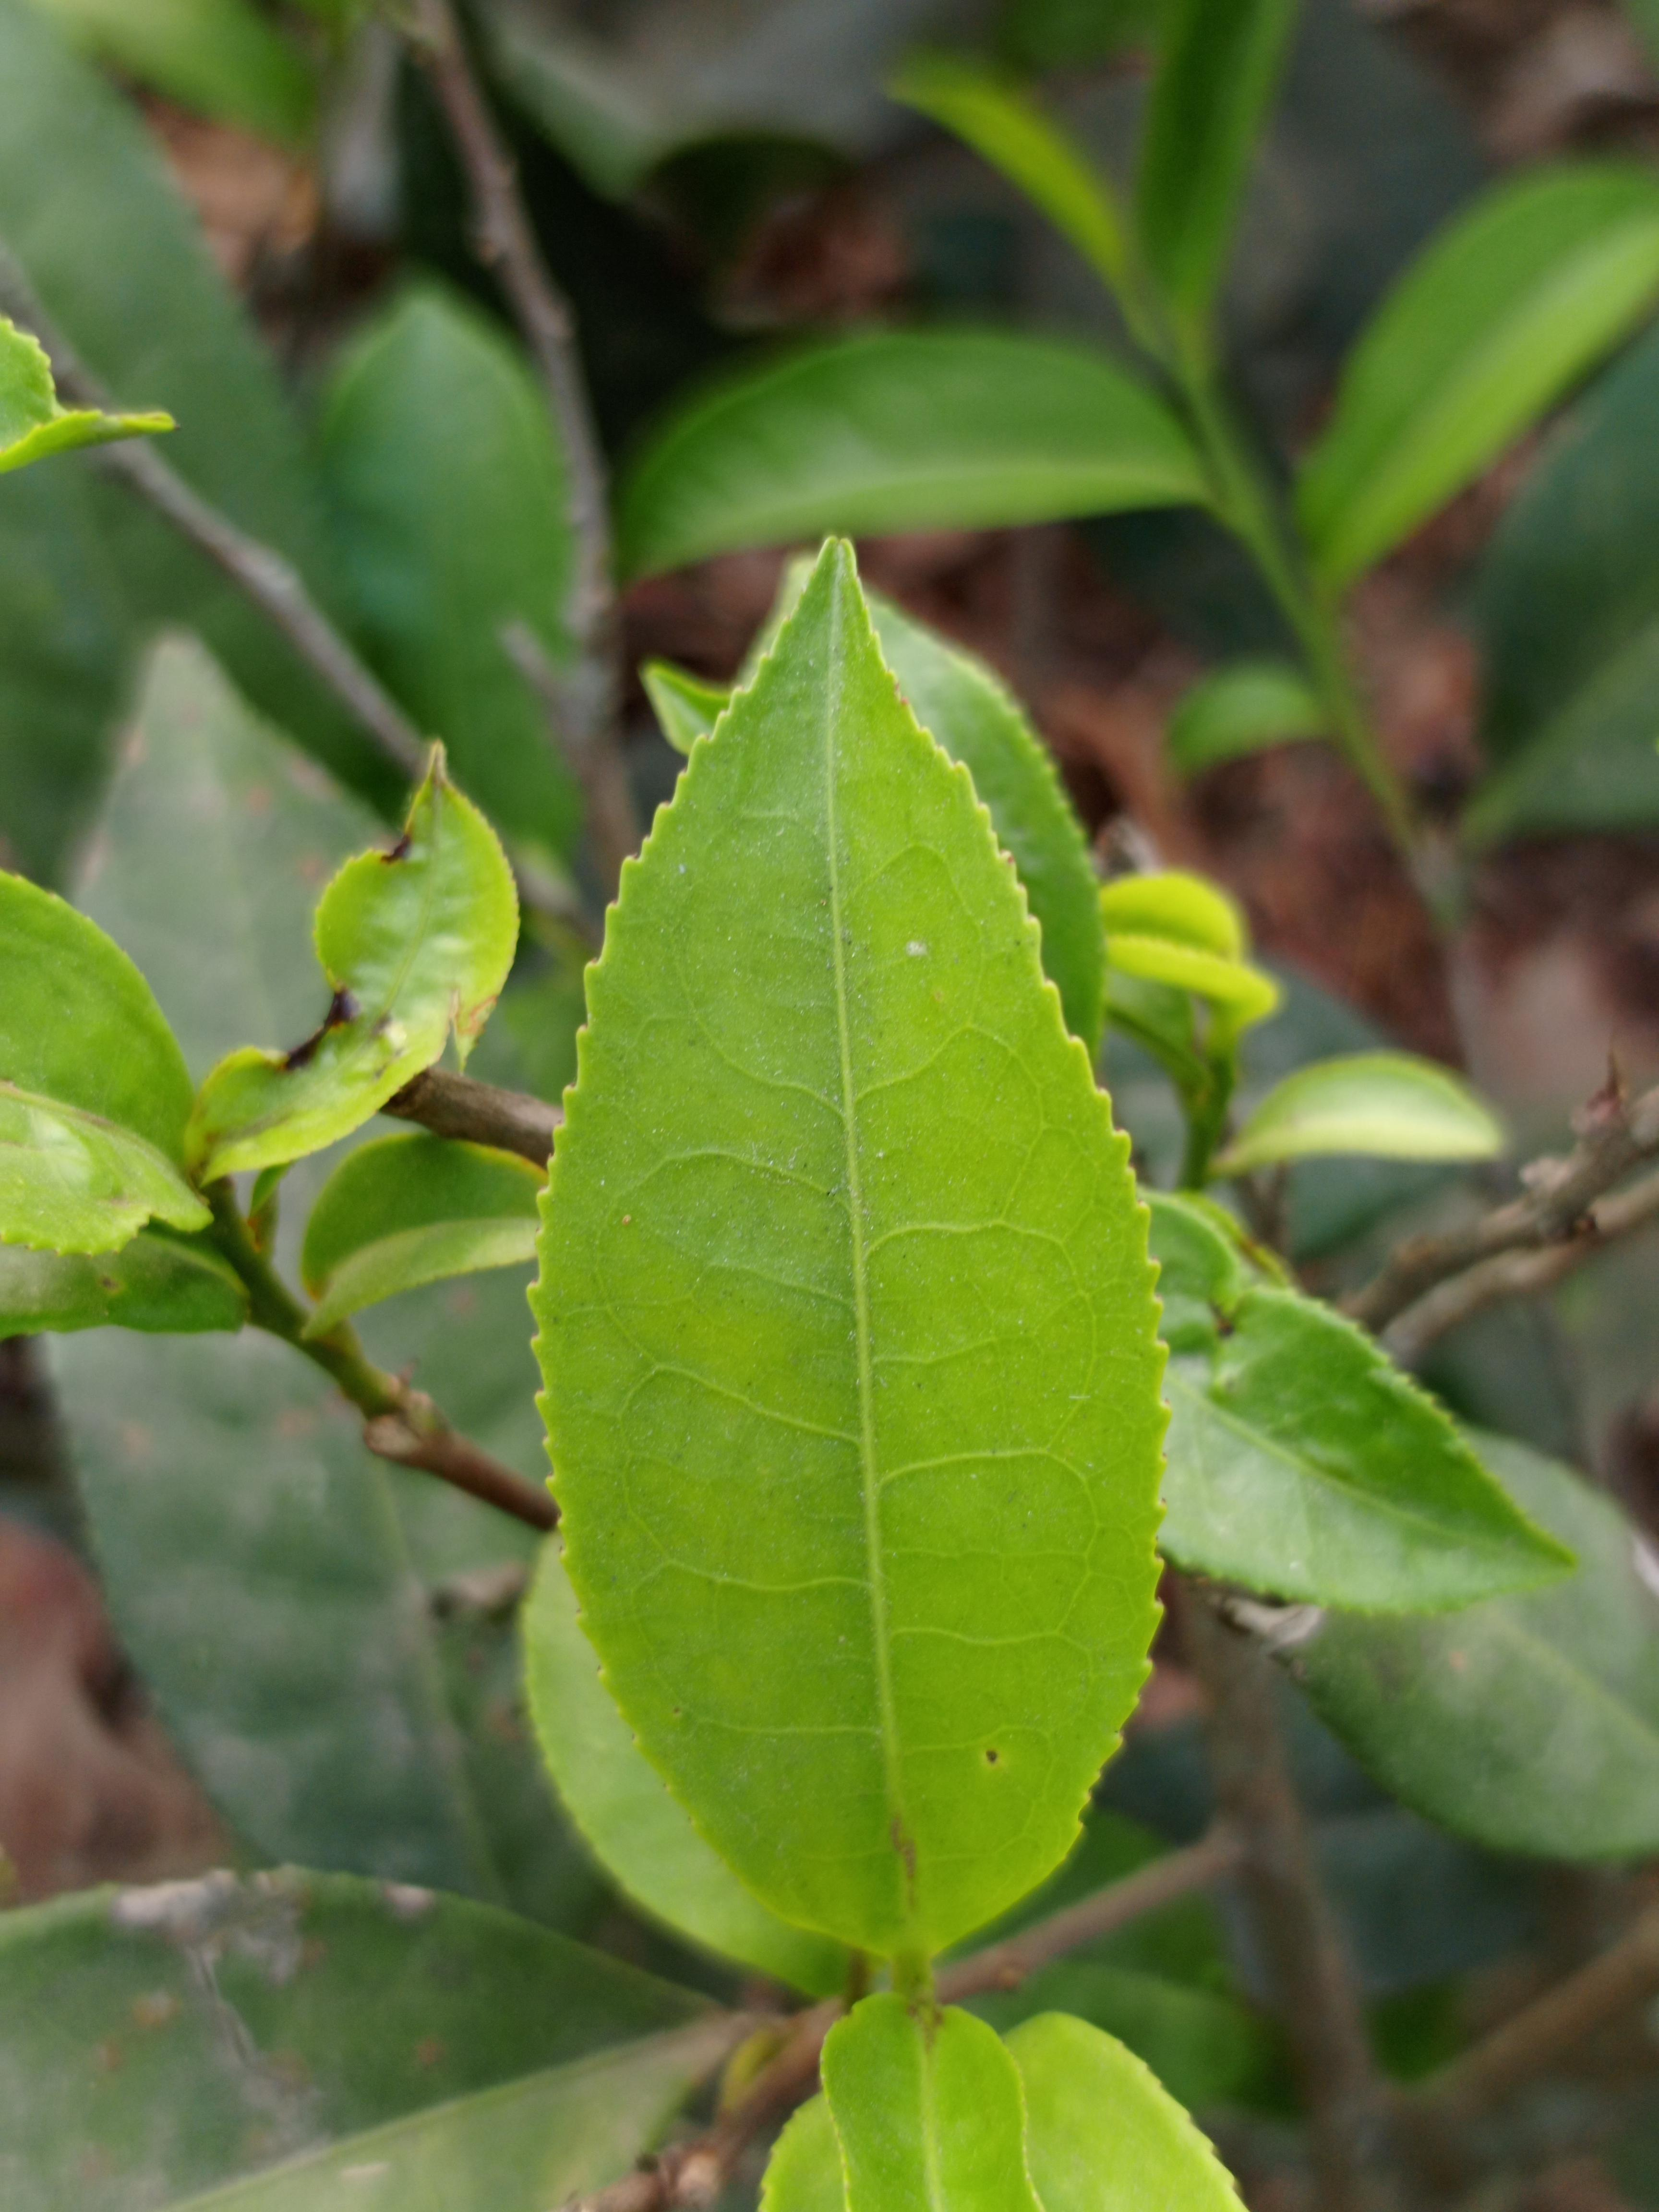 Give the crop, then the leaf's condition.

tea, healthy leaf
